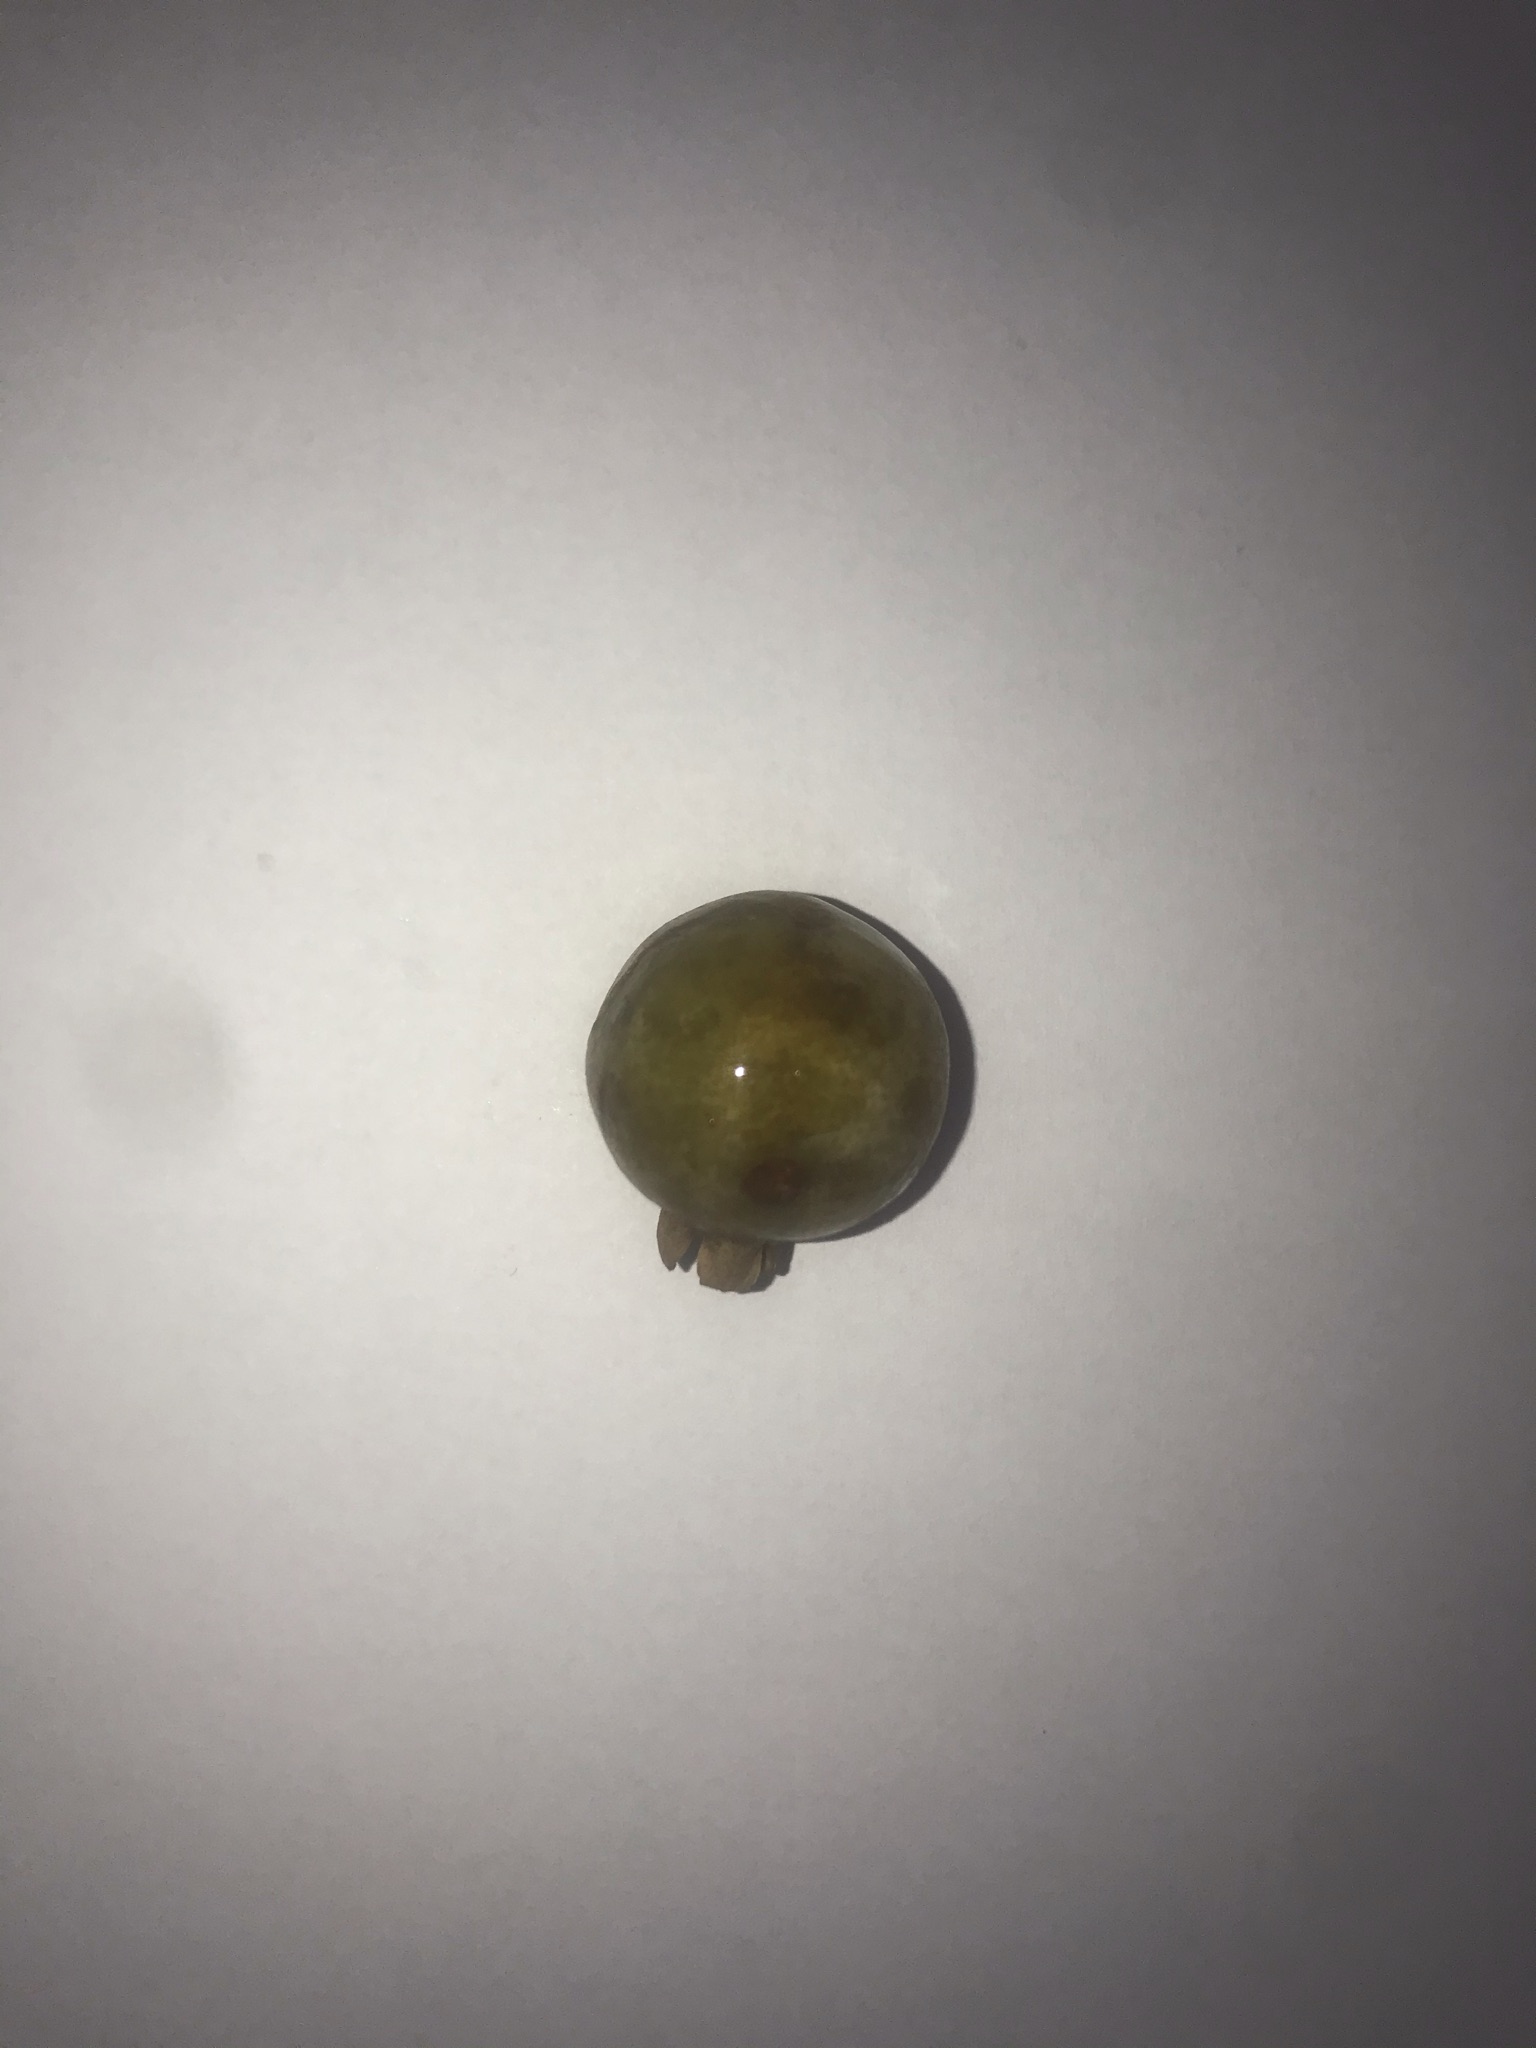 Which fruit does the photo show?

gabiroba
